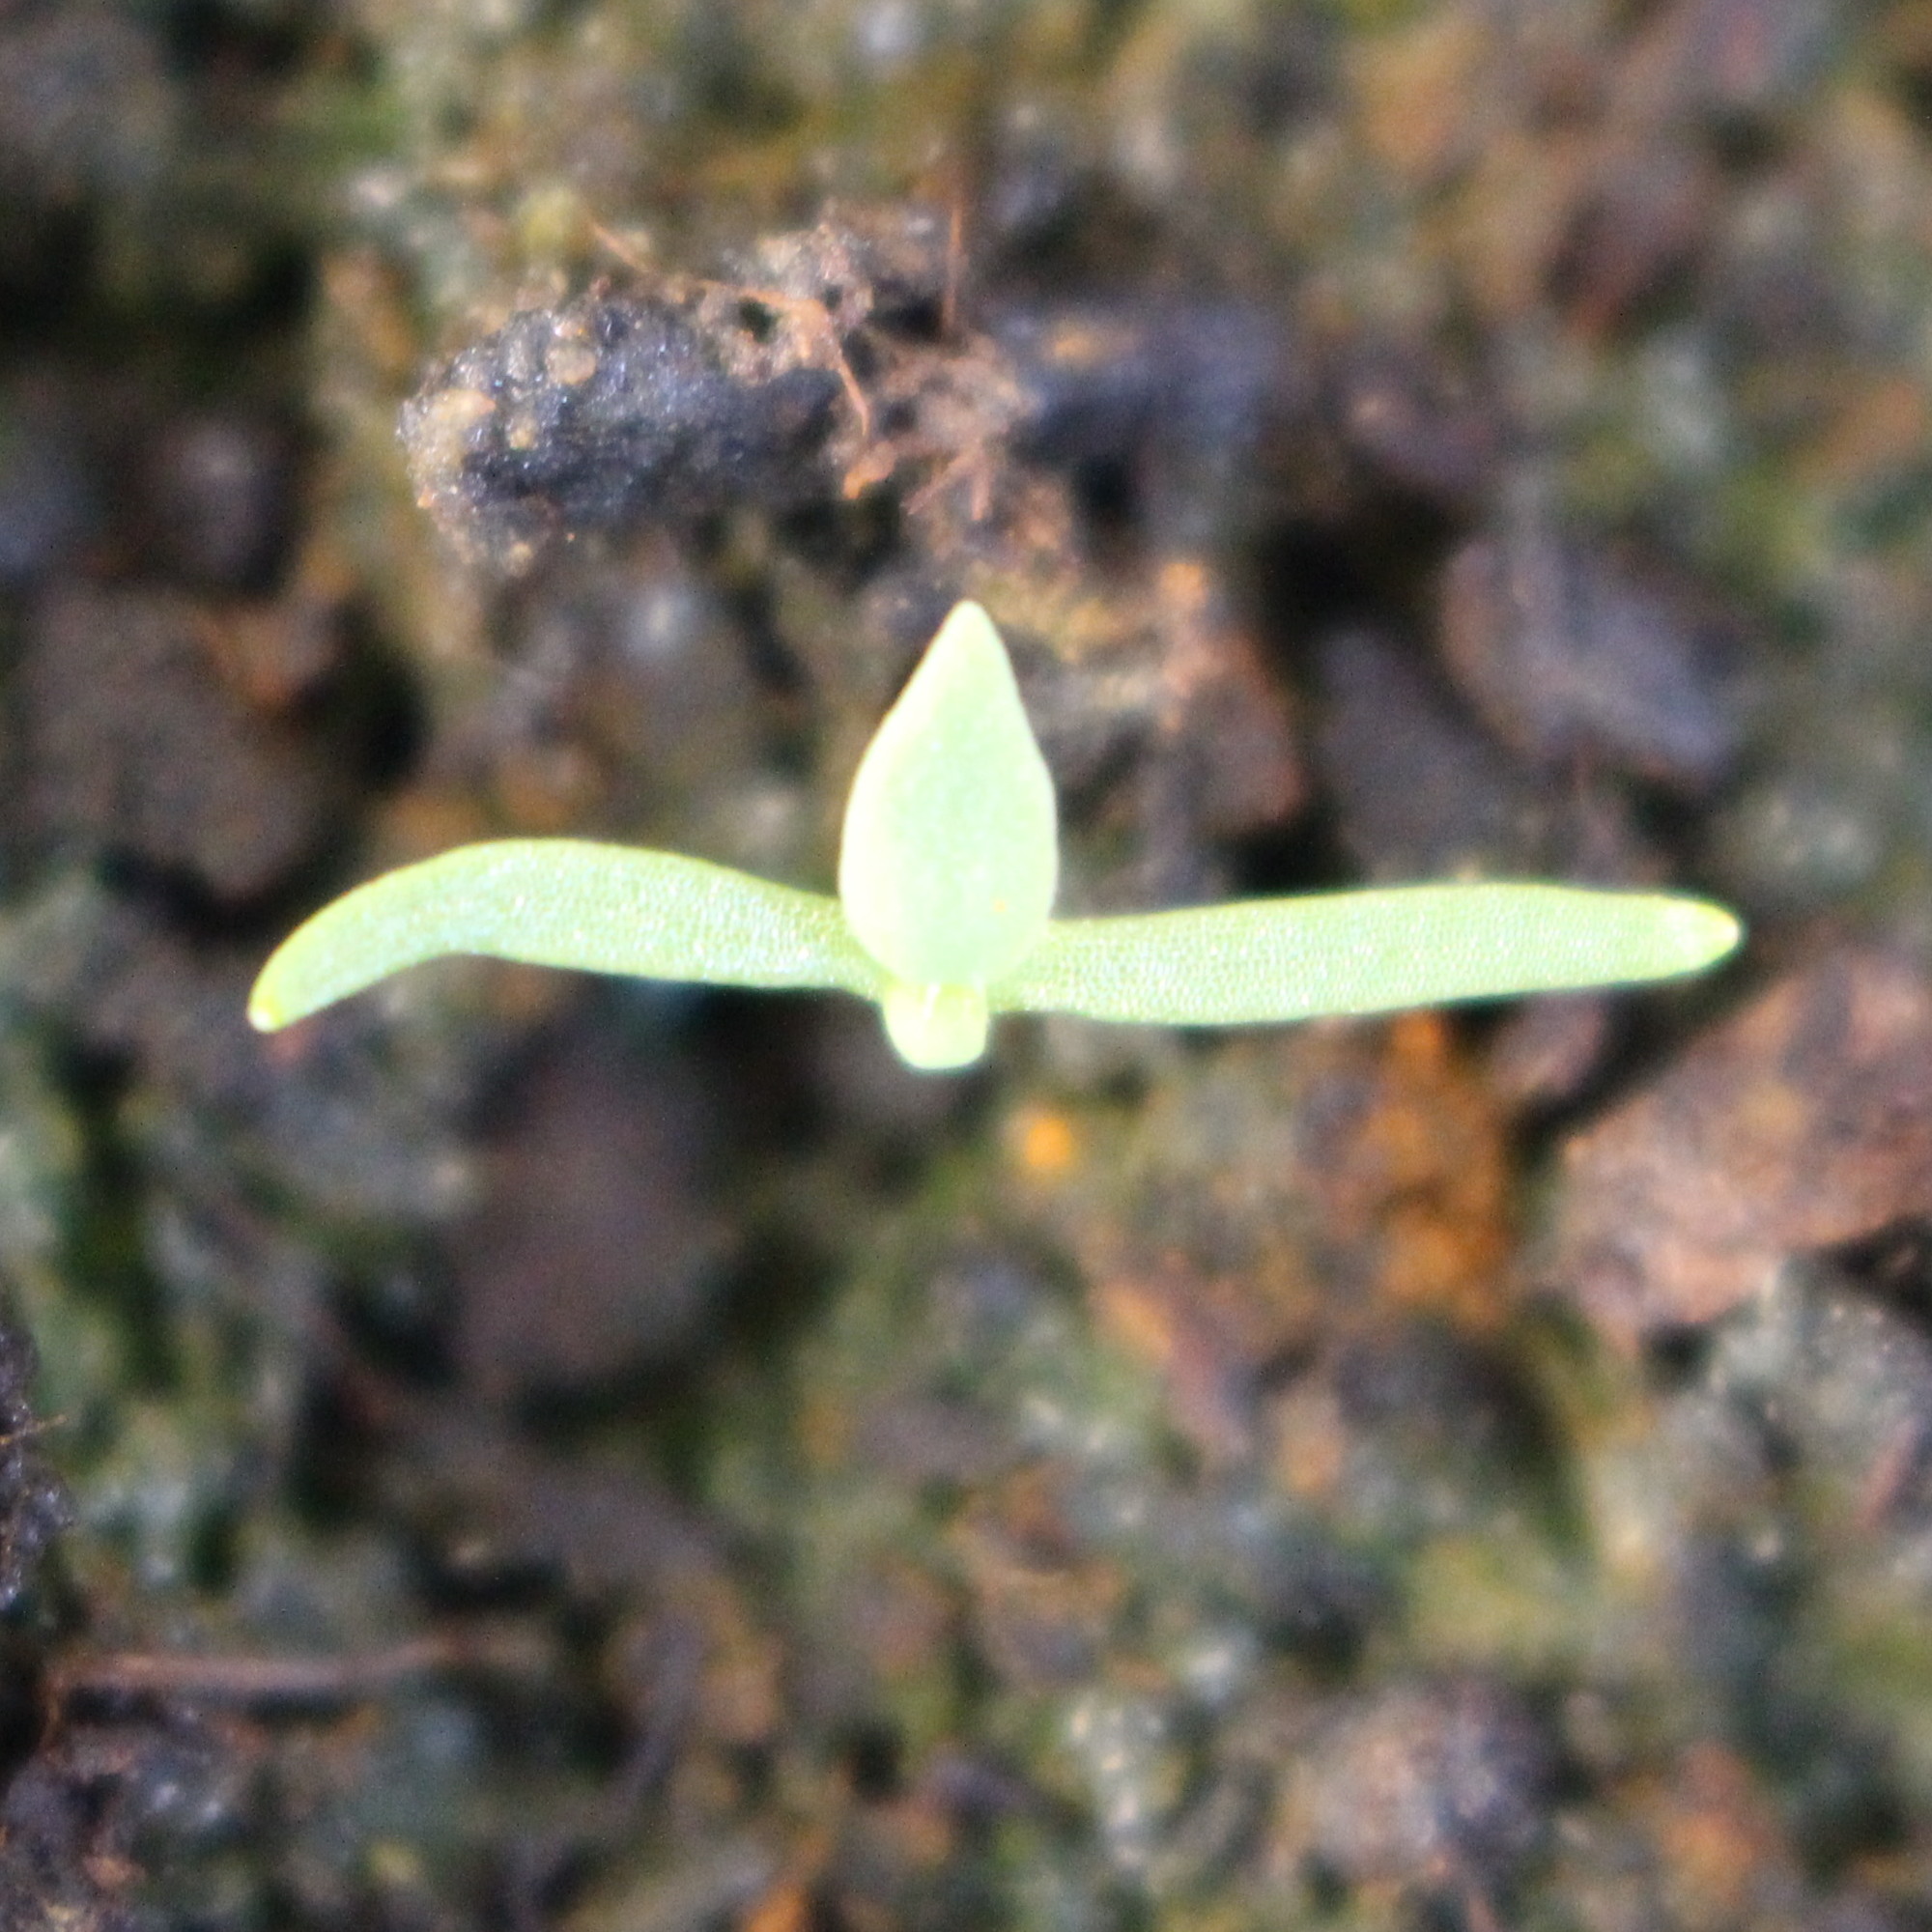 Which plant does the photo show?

Papaver rhoeas
